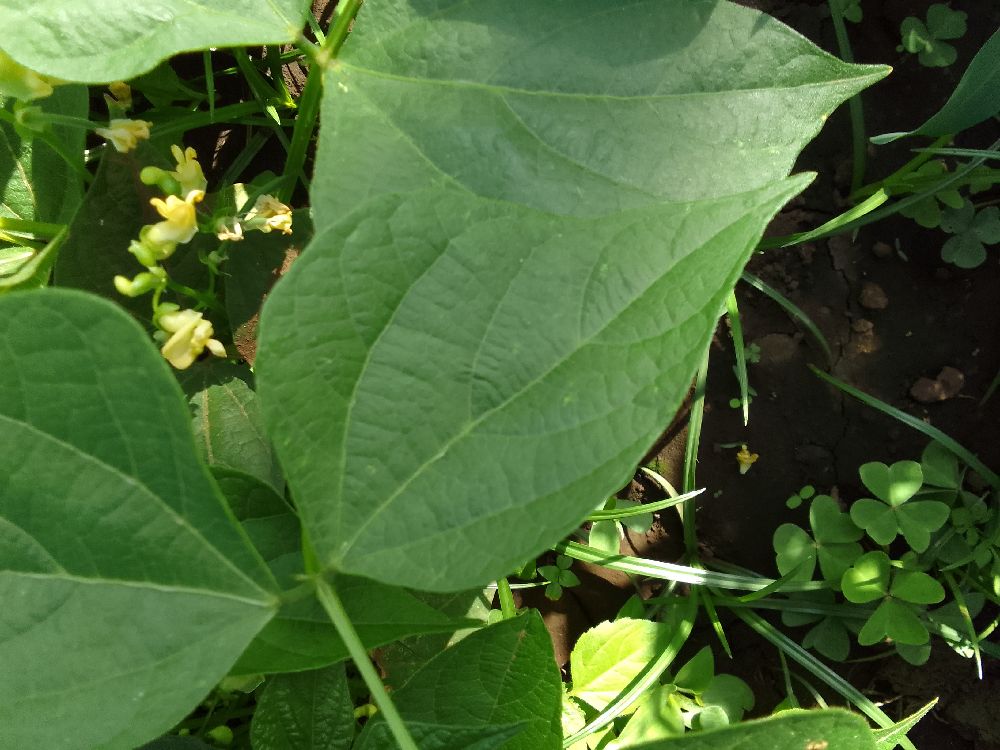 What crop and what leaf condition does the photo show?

common bean, healthy
